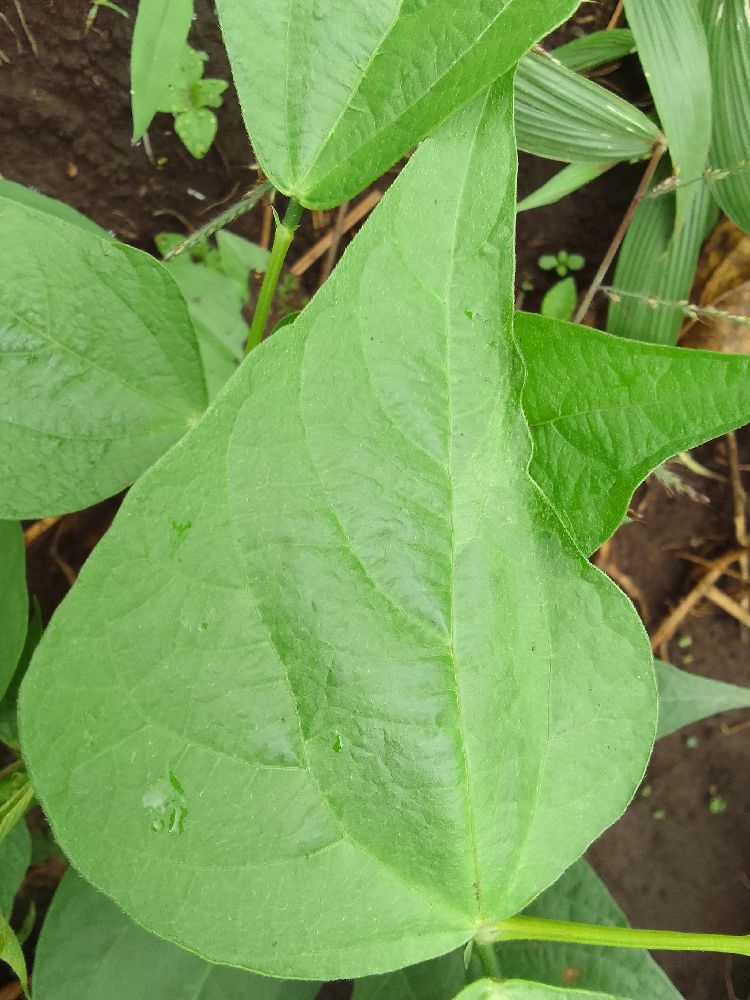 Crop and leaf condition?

common bean, healthy
